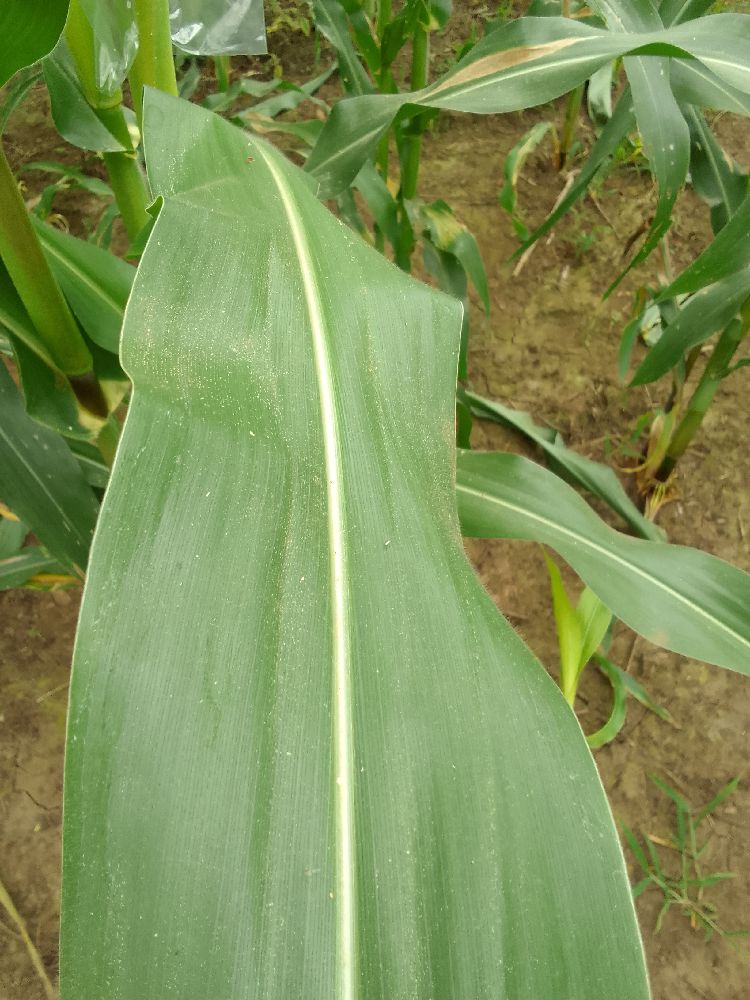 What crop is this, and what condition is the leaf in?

maize, healthy
